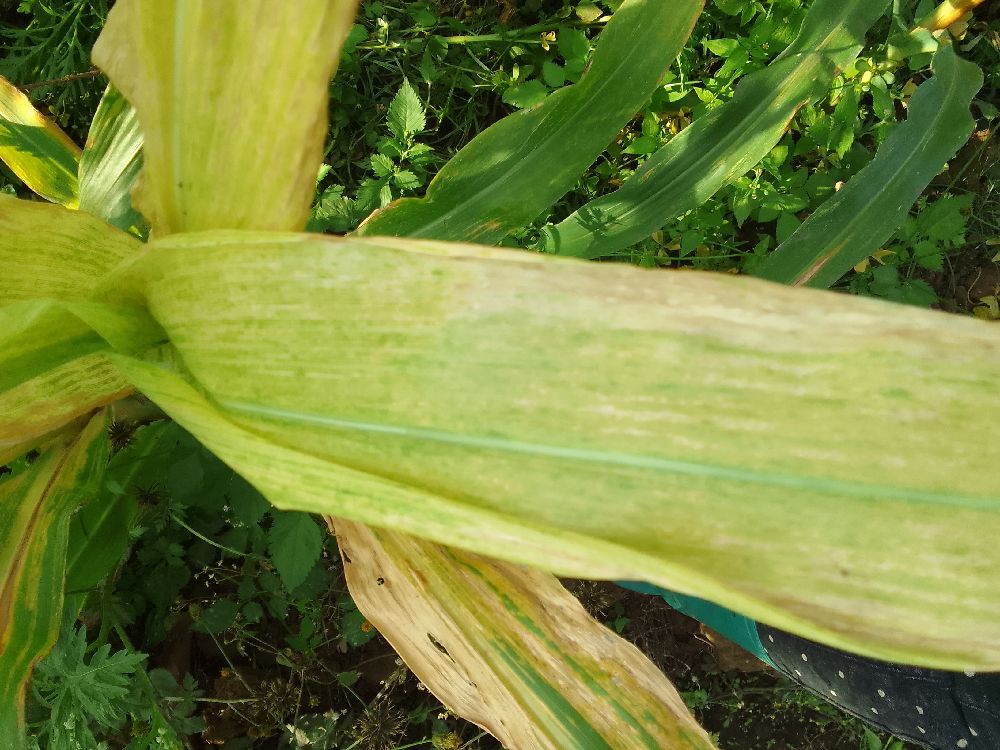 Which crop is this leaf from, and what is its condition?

maize, maize lethal necrosis
